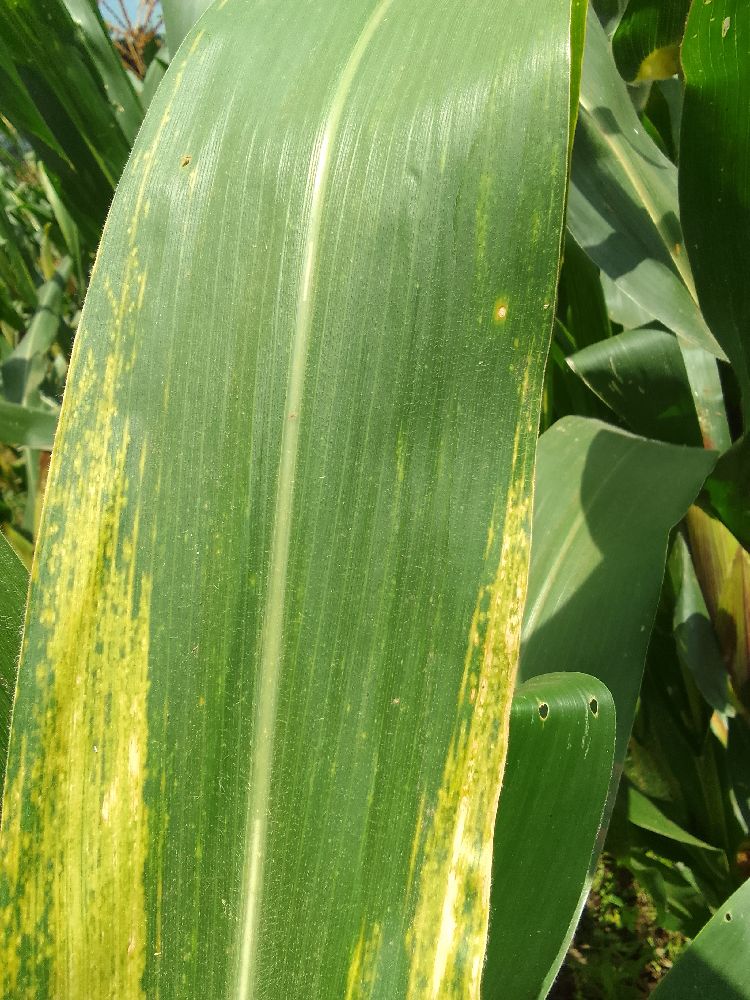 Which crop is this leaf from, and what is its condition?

maize, maize lethal necrosis
